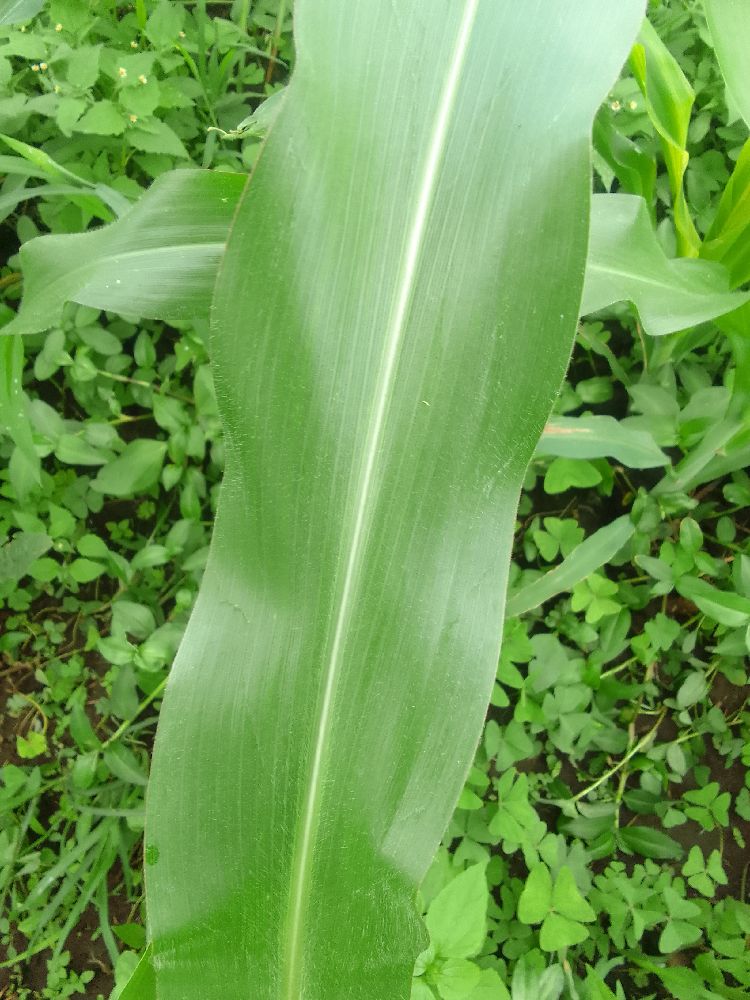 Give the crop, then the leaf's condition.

maize, healthy
